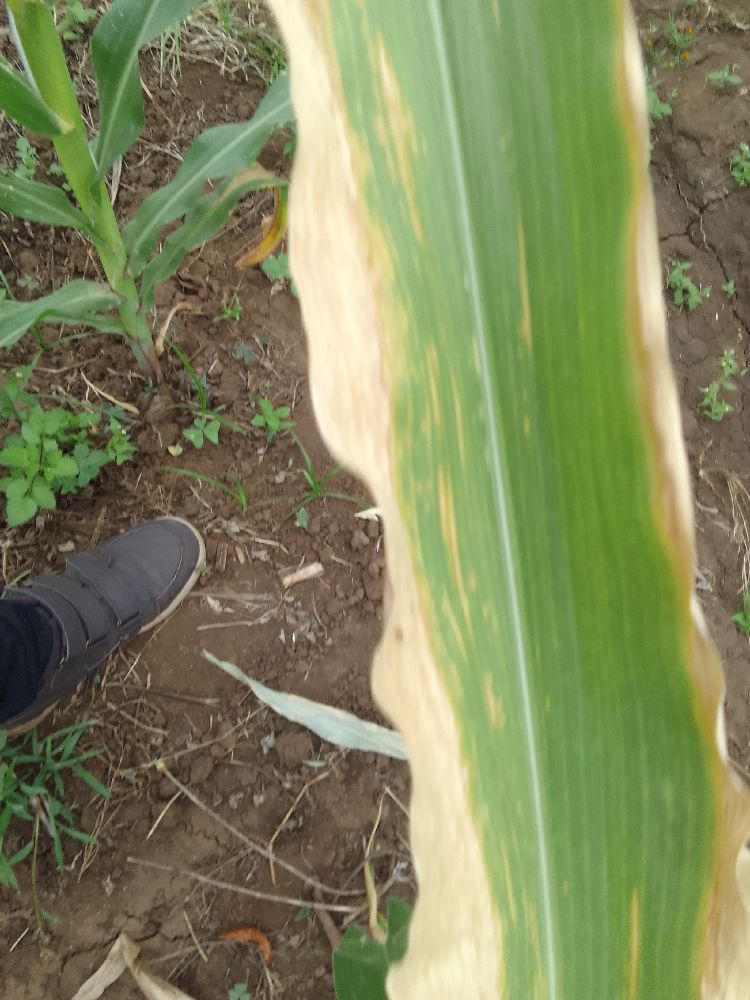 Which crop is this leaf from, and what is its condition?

maize, maize lethal necrosis
